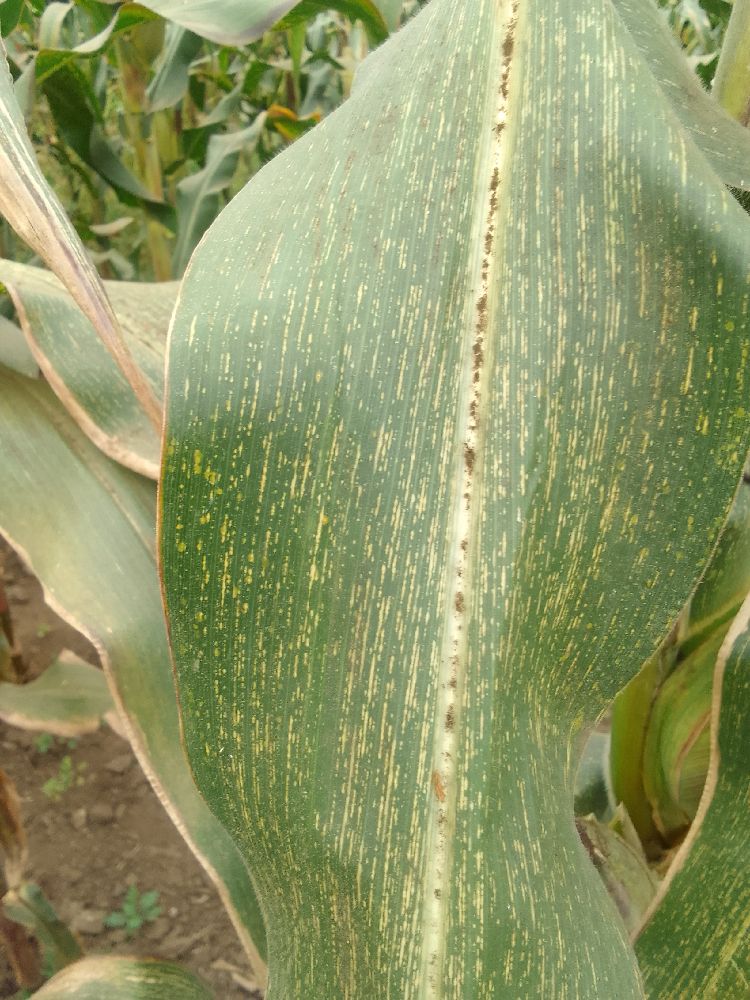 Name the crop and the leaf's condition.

maize, maize streak virus
